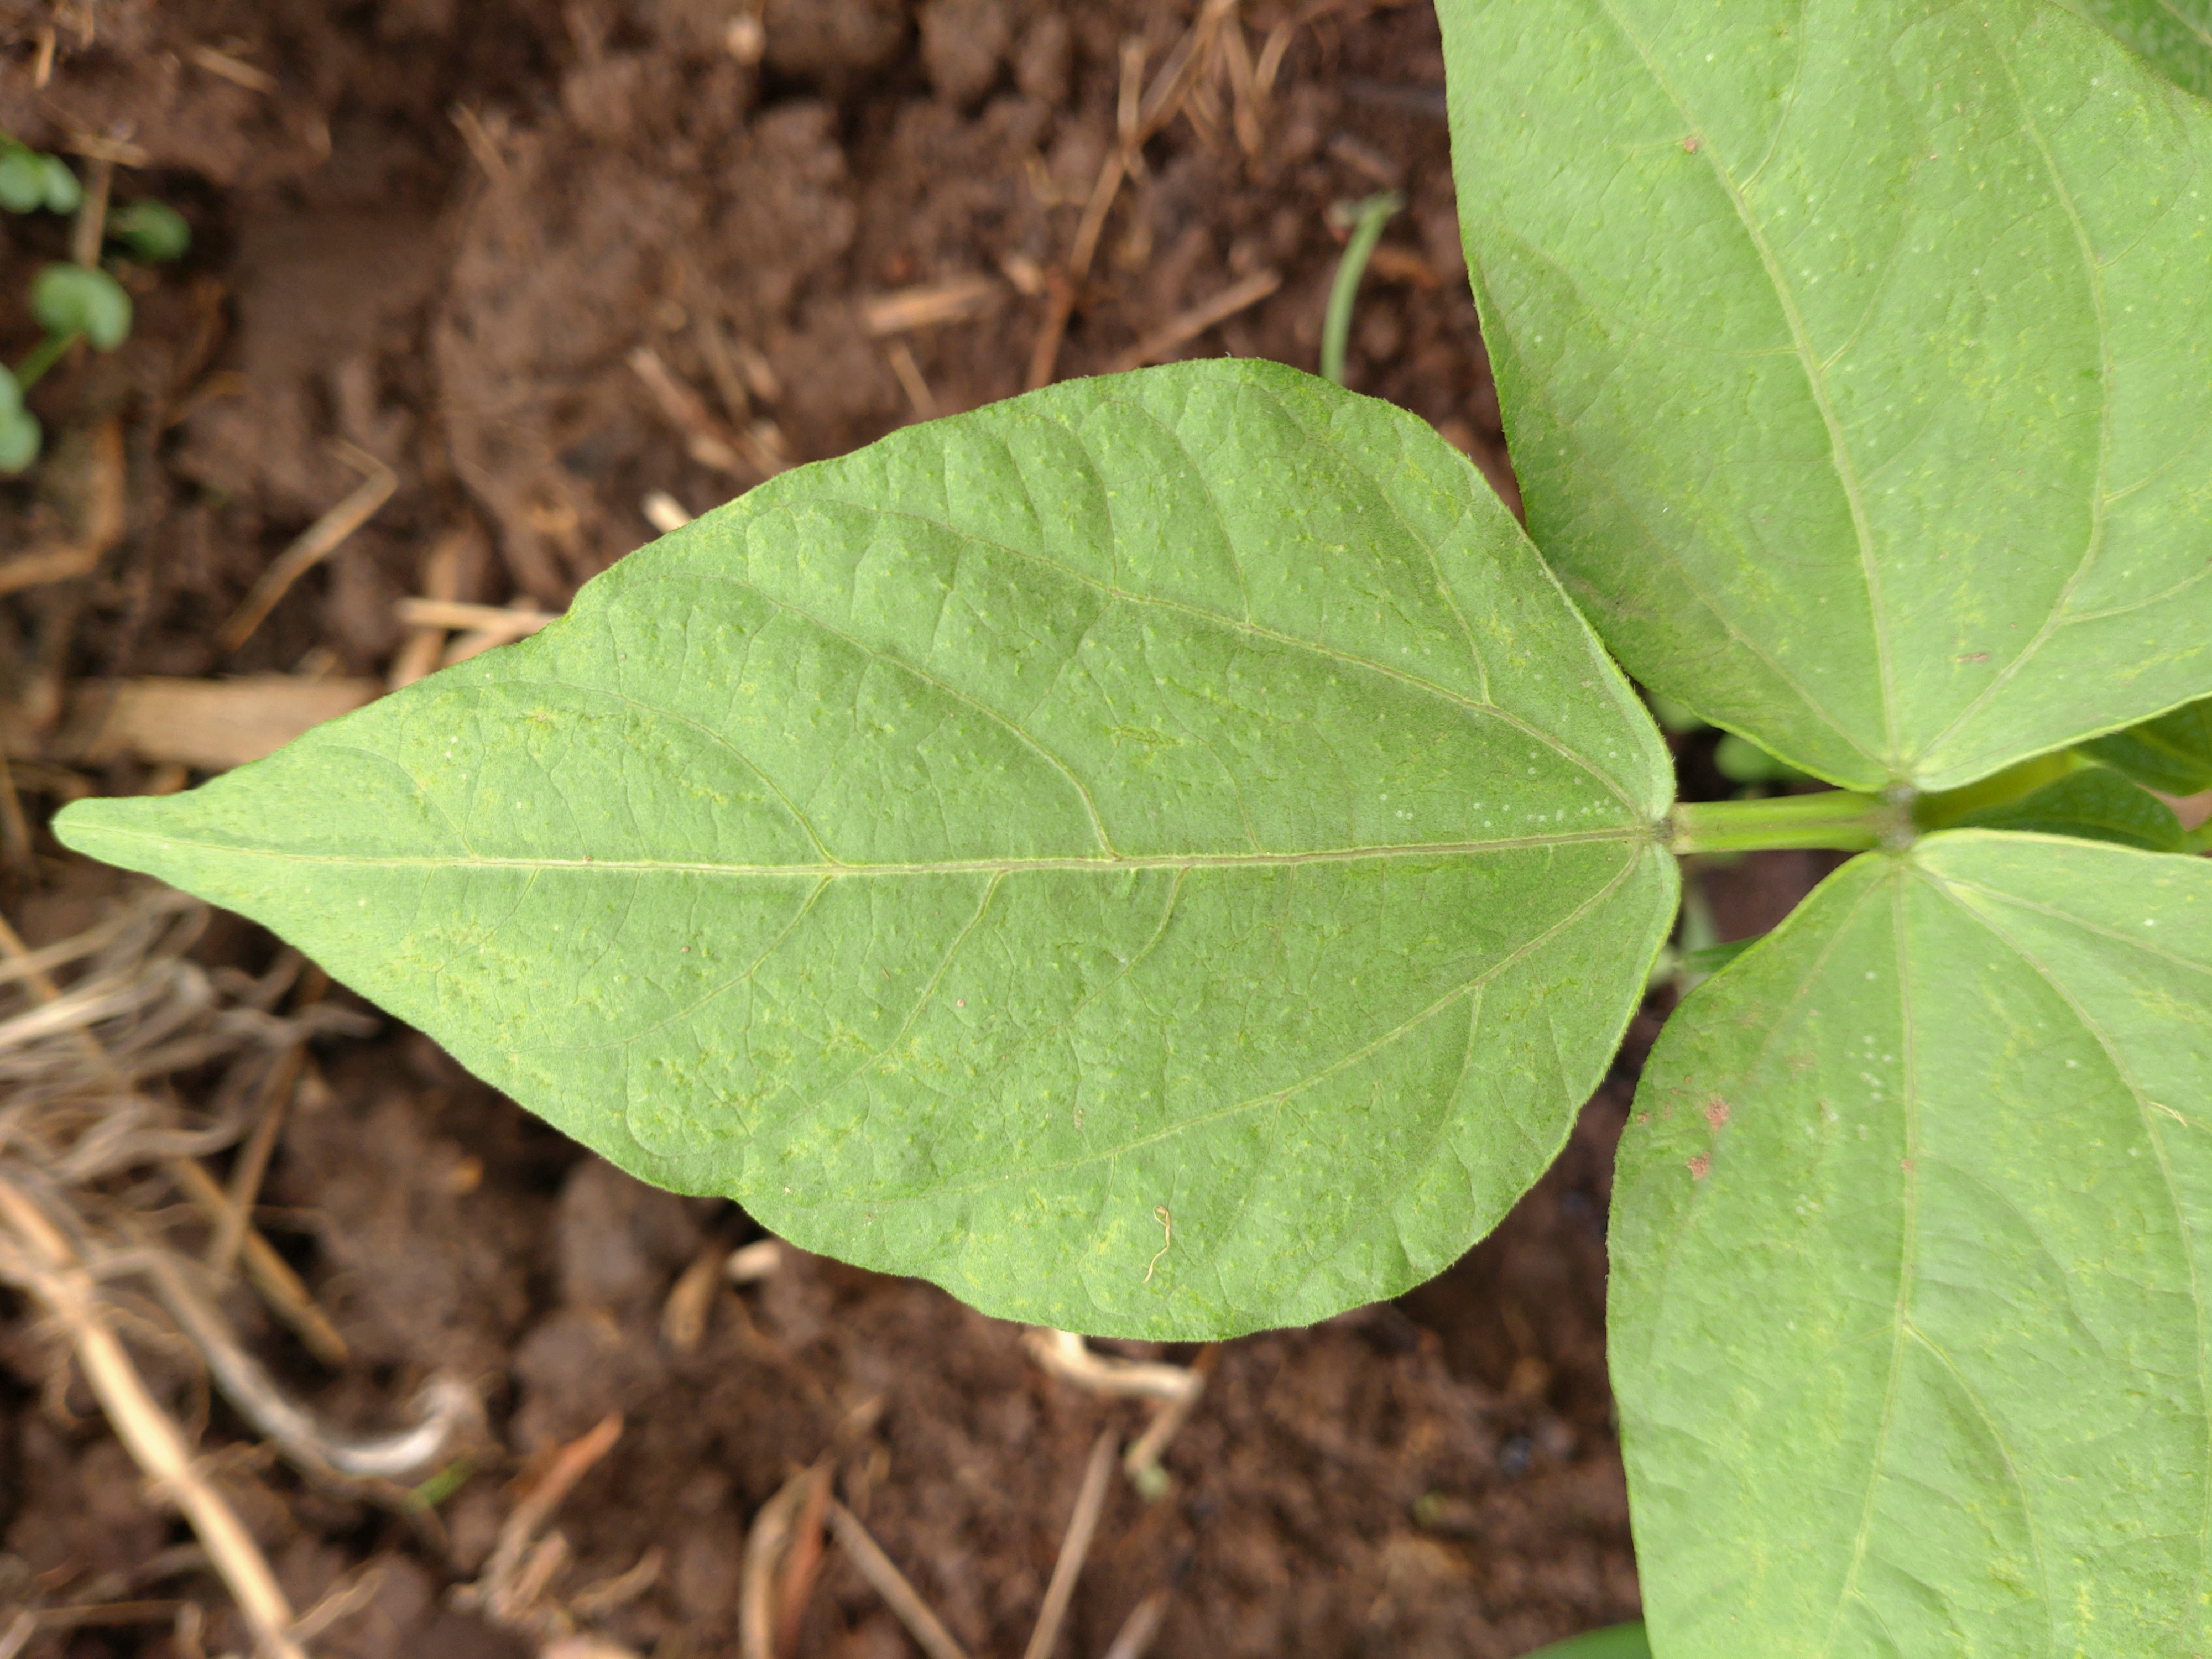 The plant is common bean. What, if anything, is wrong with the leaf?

healthy
